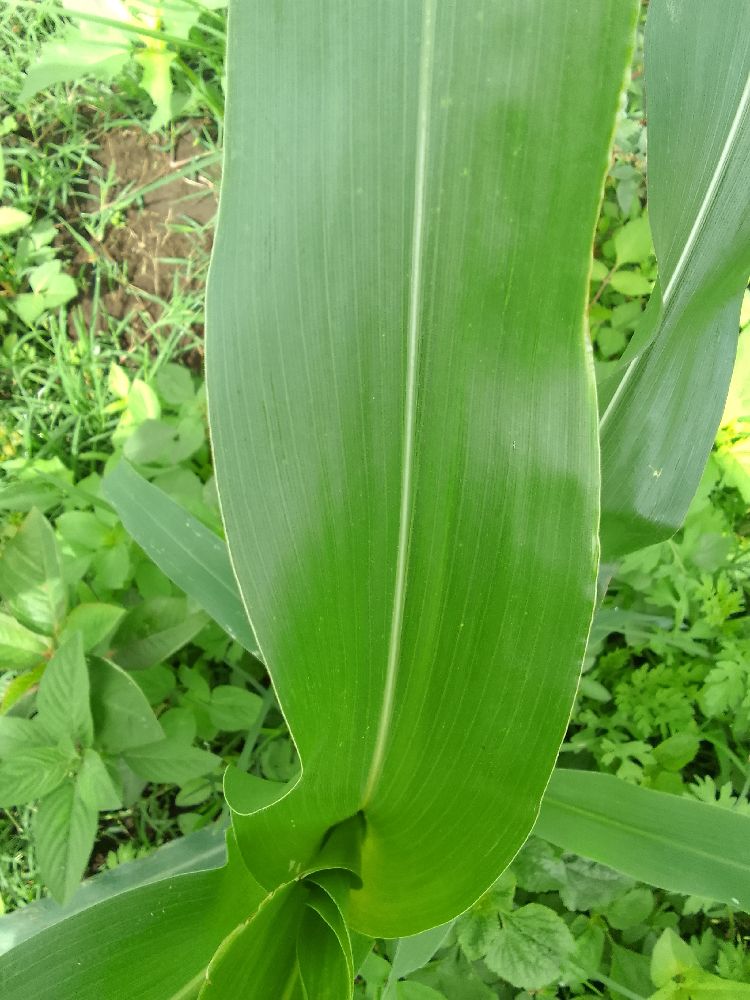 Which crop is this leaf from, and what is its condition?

maize, healthy
